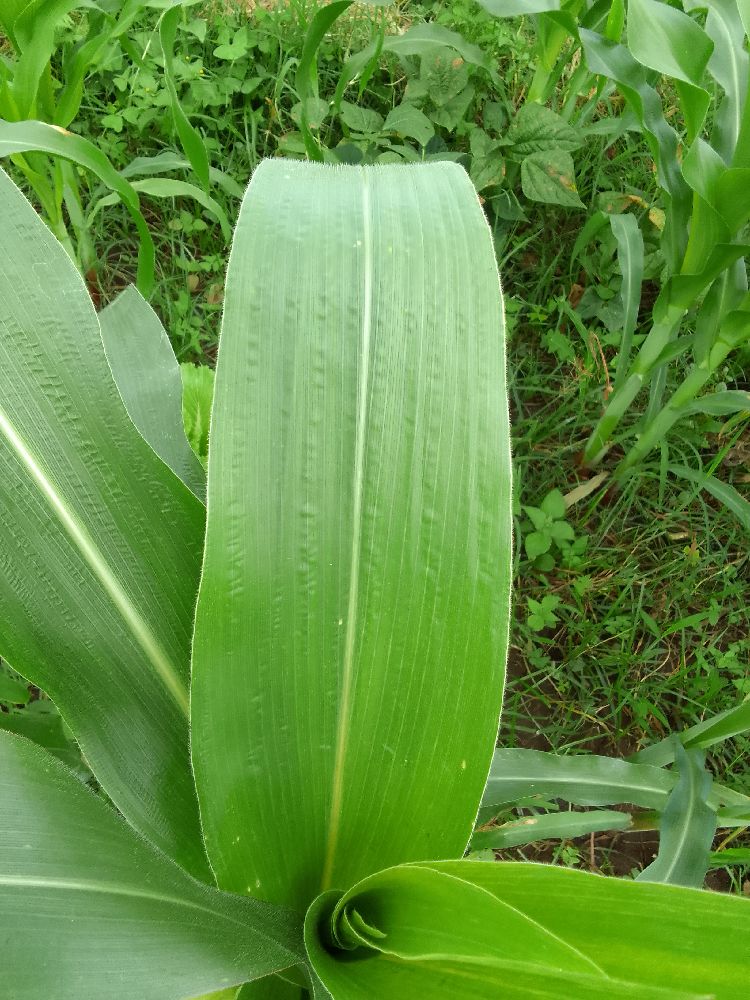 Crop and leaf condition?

maize, healthy
